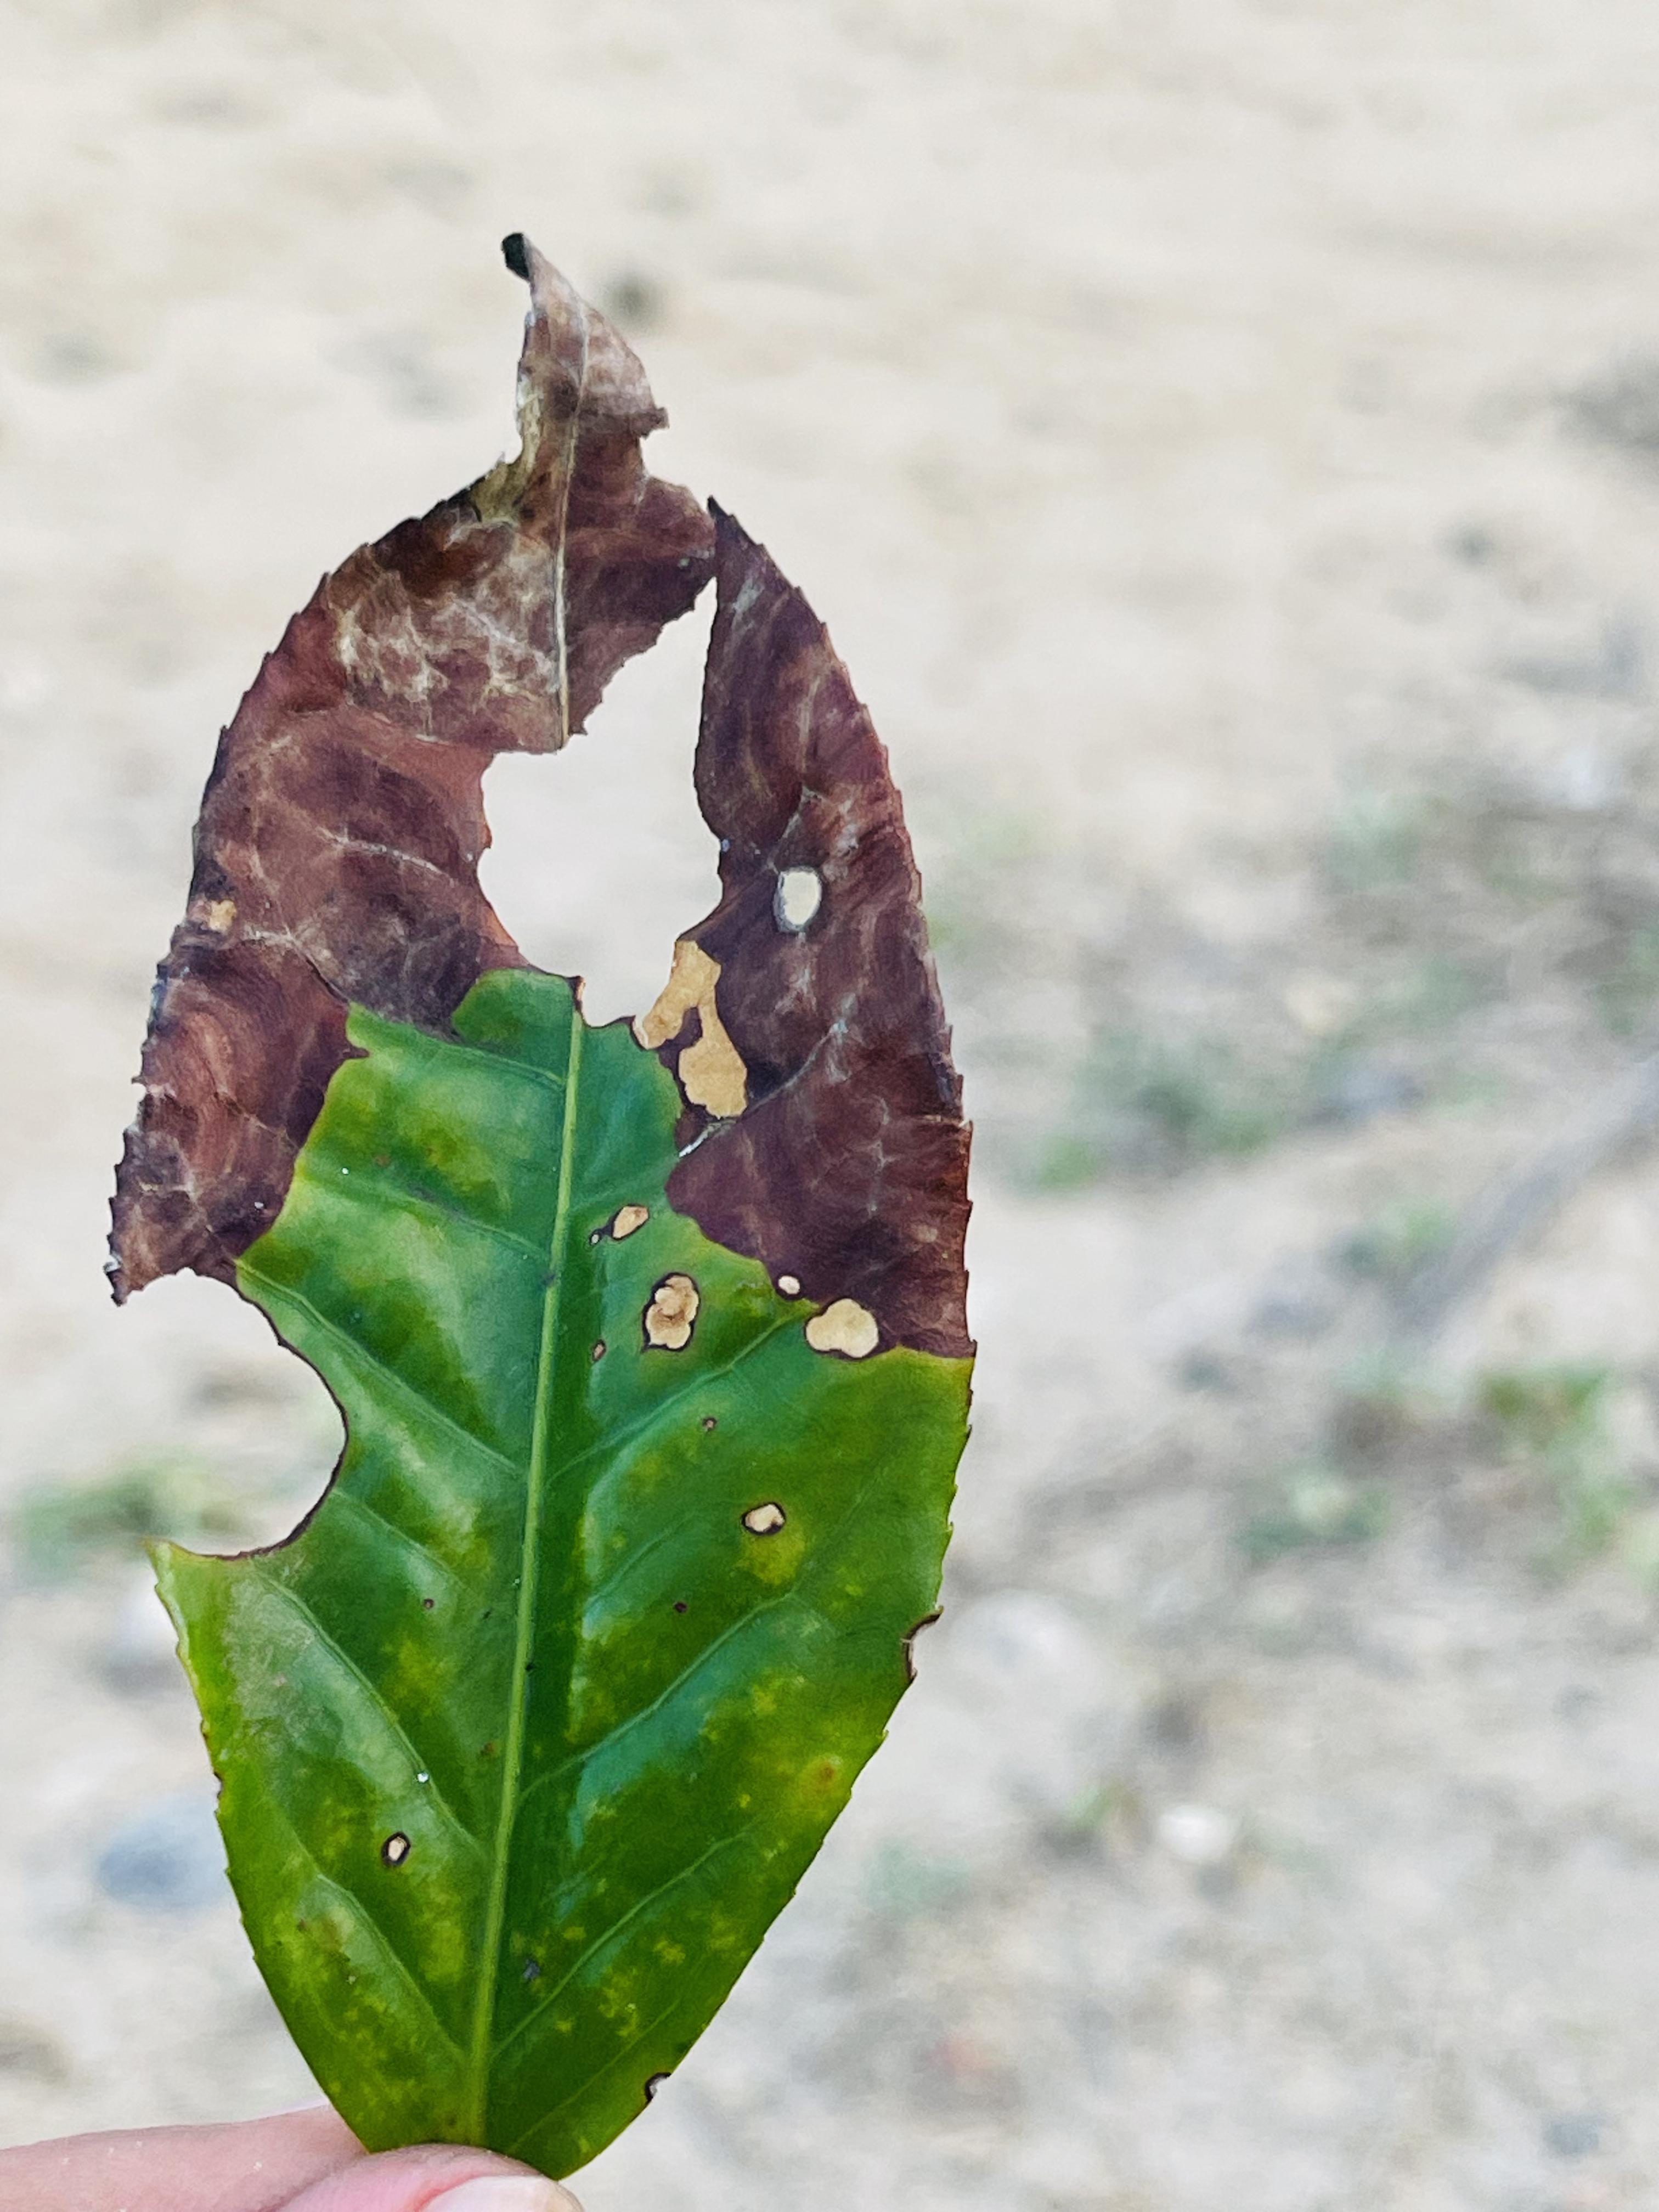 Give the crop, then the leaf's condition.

tea, blight
